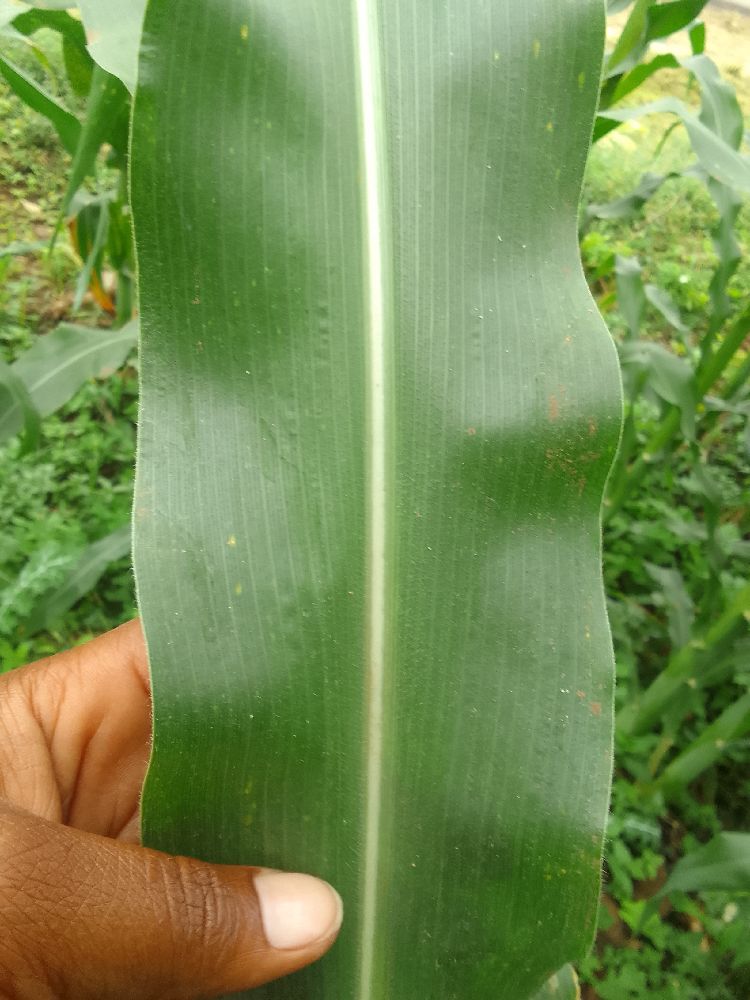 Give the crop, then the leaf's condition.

maize, healthy
